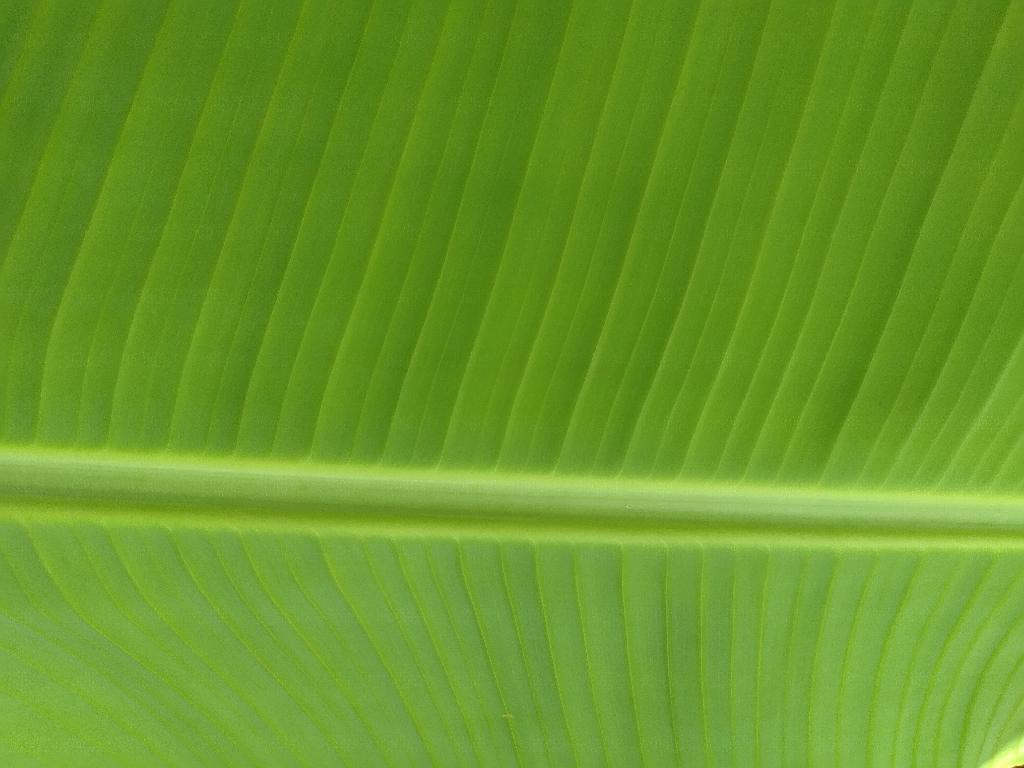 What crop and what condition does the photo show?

banana, healthy
